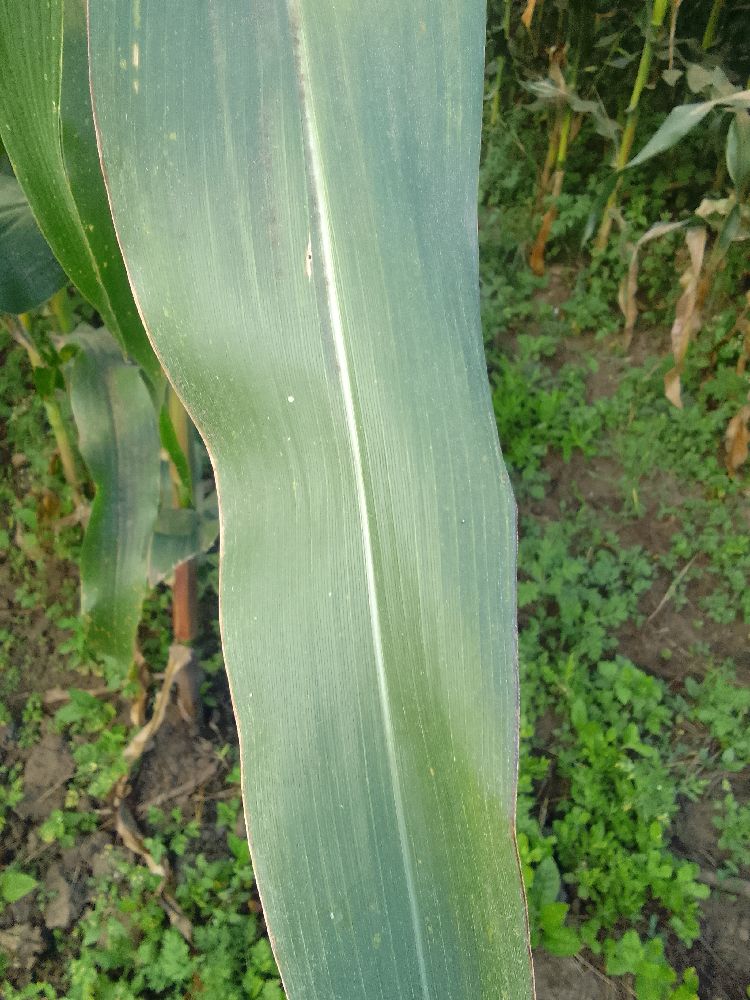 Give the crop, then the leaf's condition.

maize, healthy
